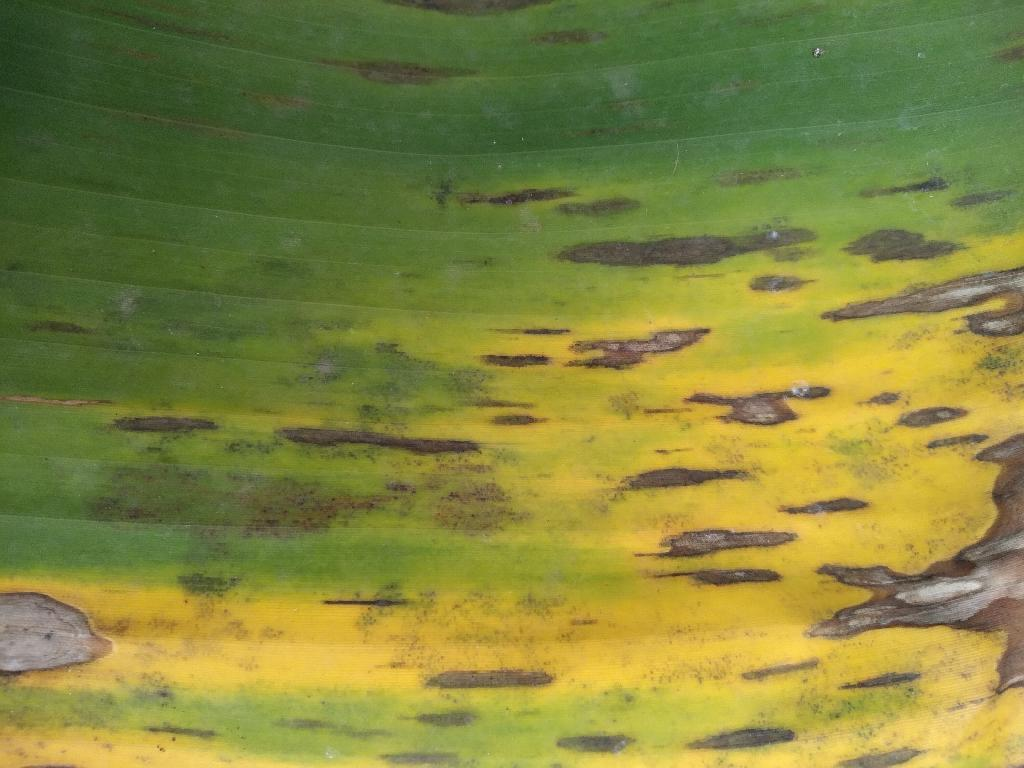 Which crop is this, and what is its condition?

banana, black sigatoka
